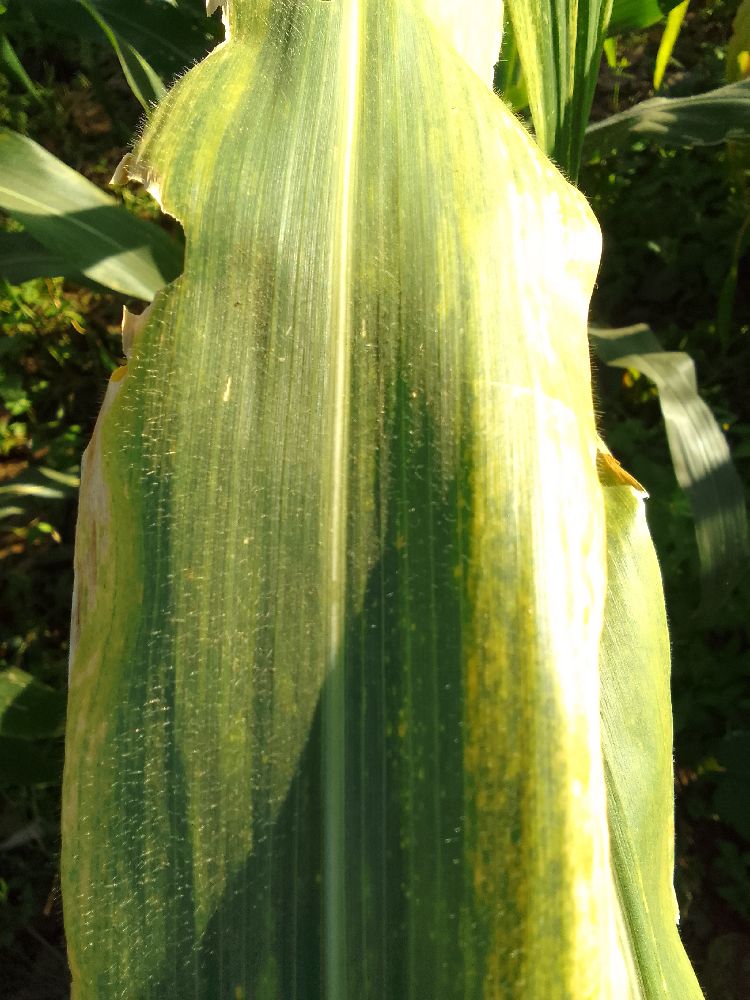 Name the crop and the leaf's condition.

maize, maize lethal necrosis
